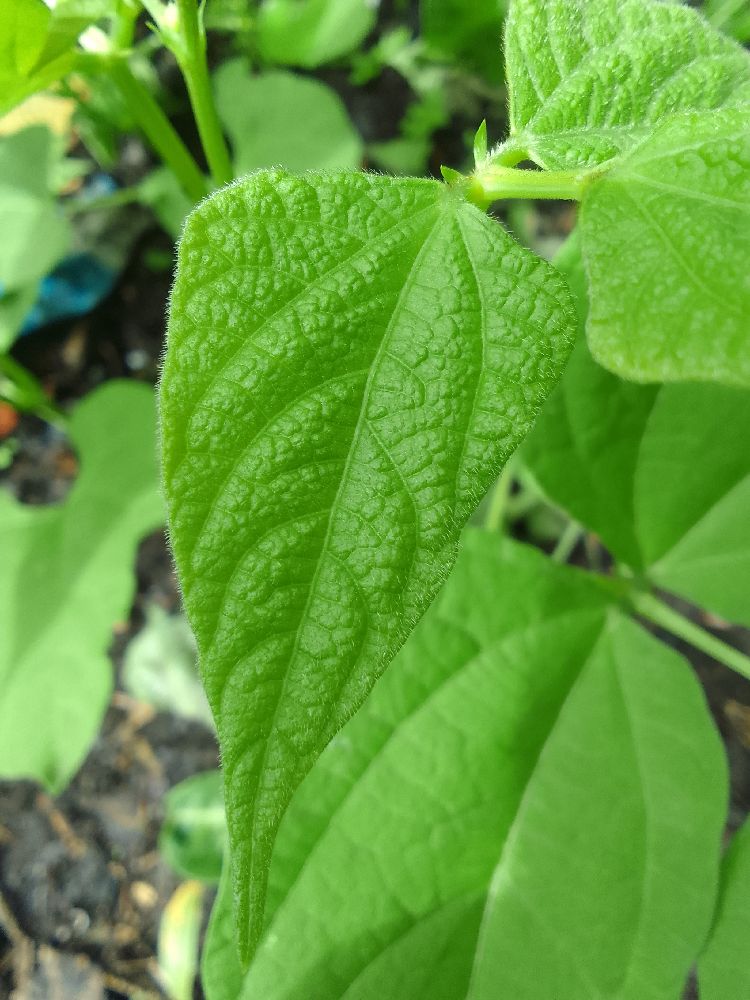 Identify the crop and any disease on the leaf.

common bean, healthy
